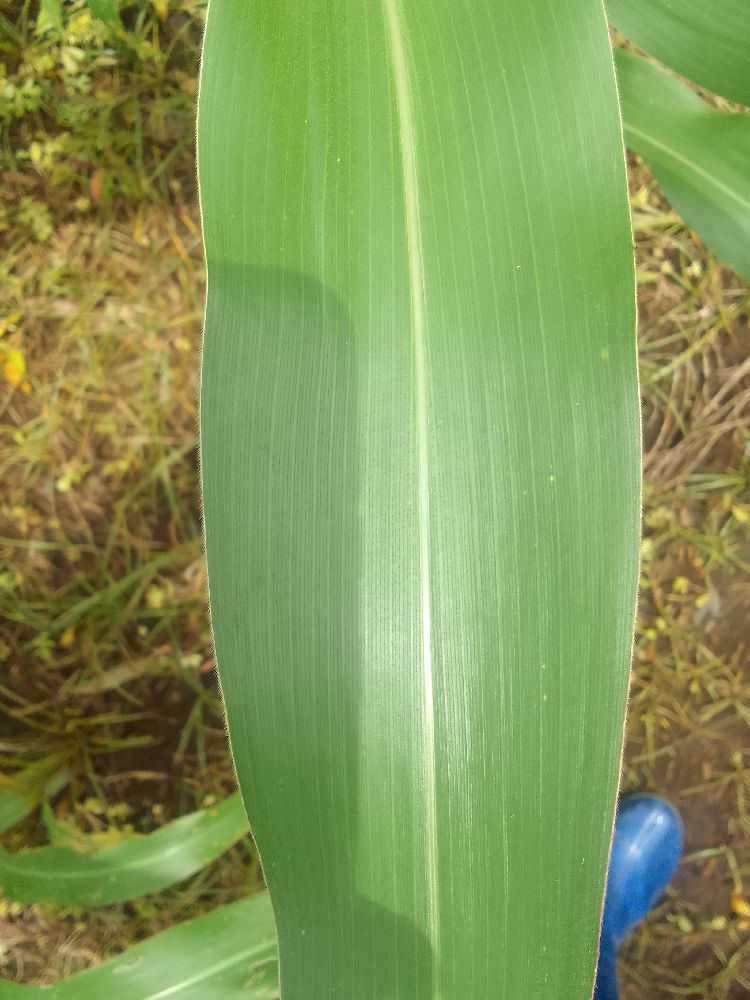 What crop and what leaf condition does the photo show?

maize, healthy
